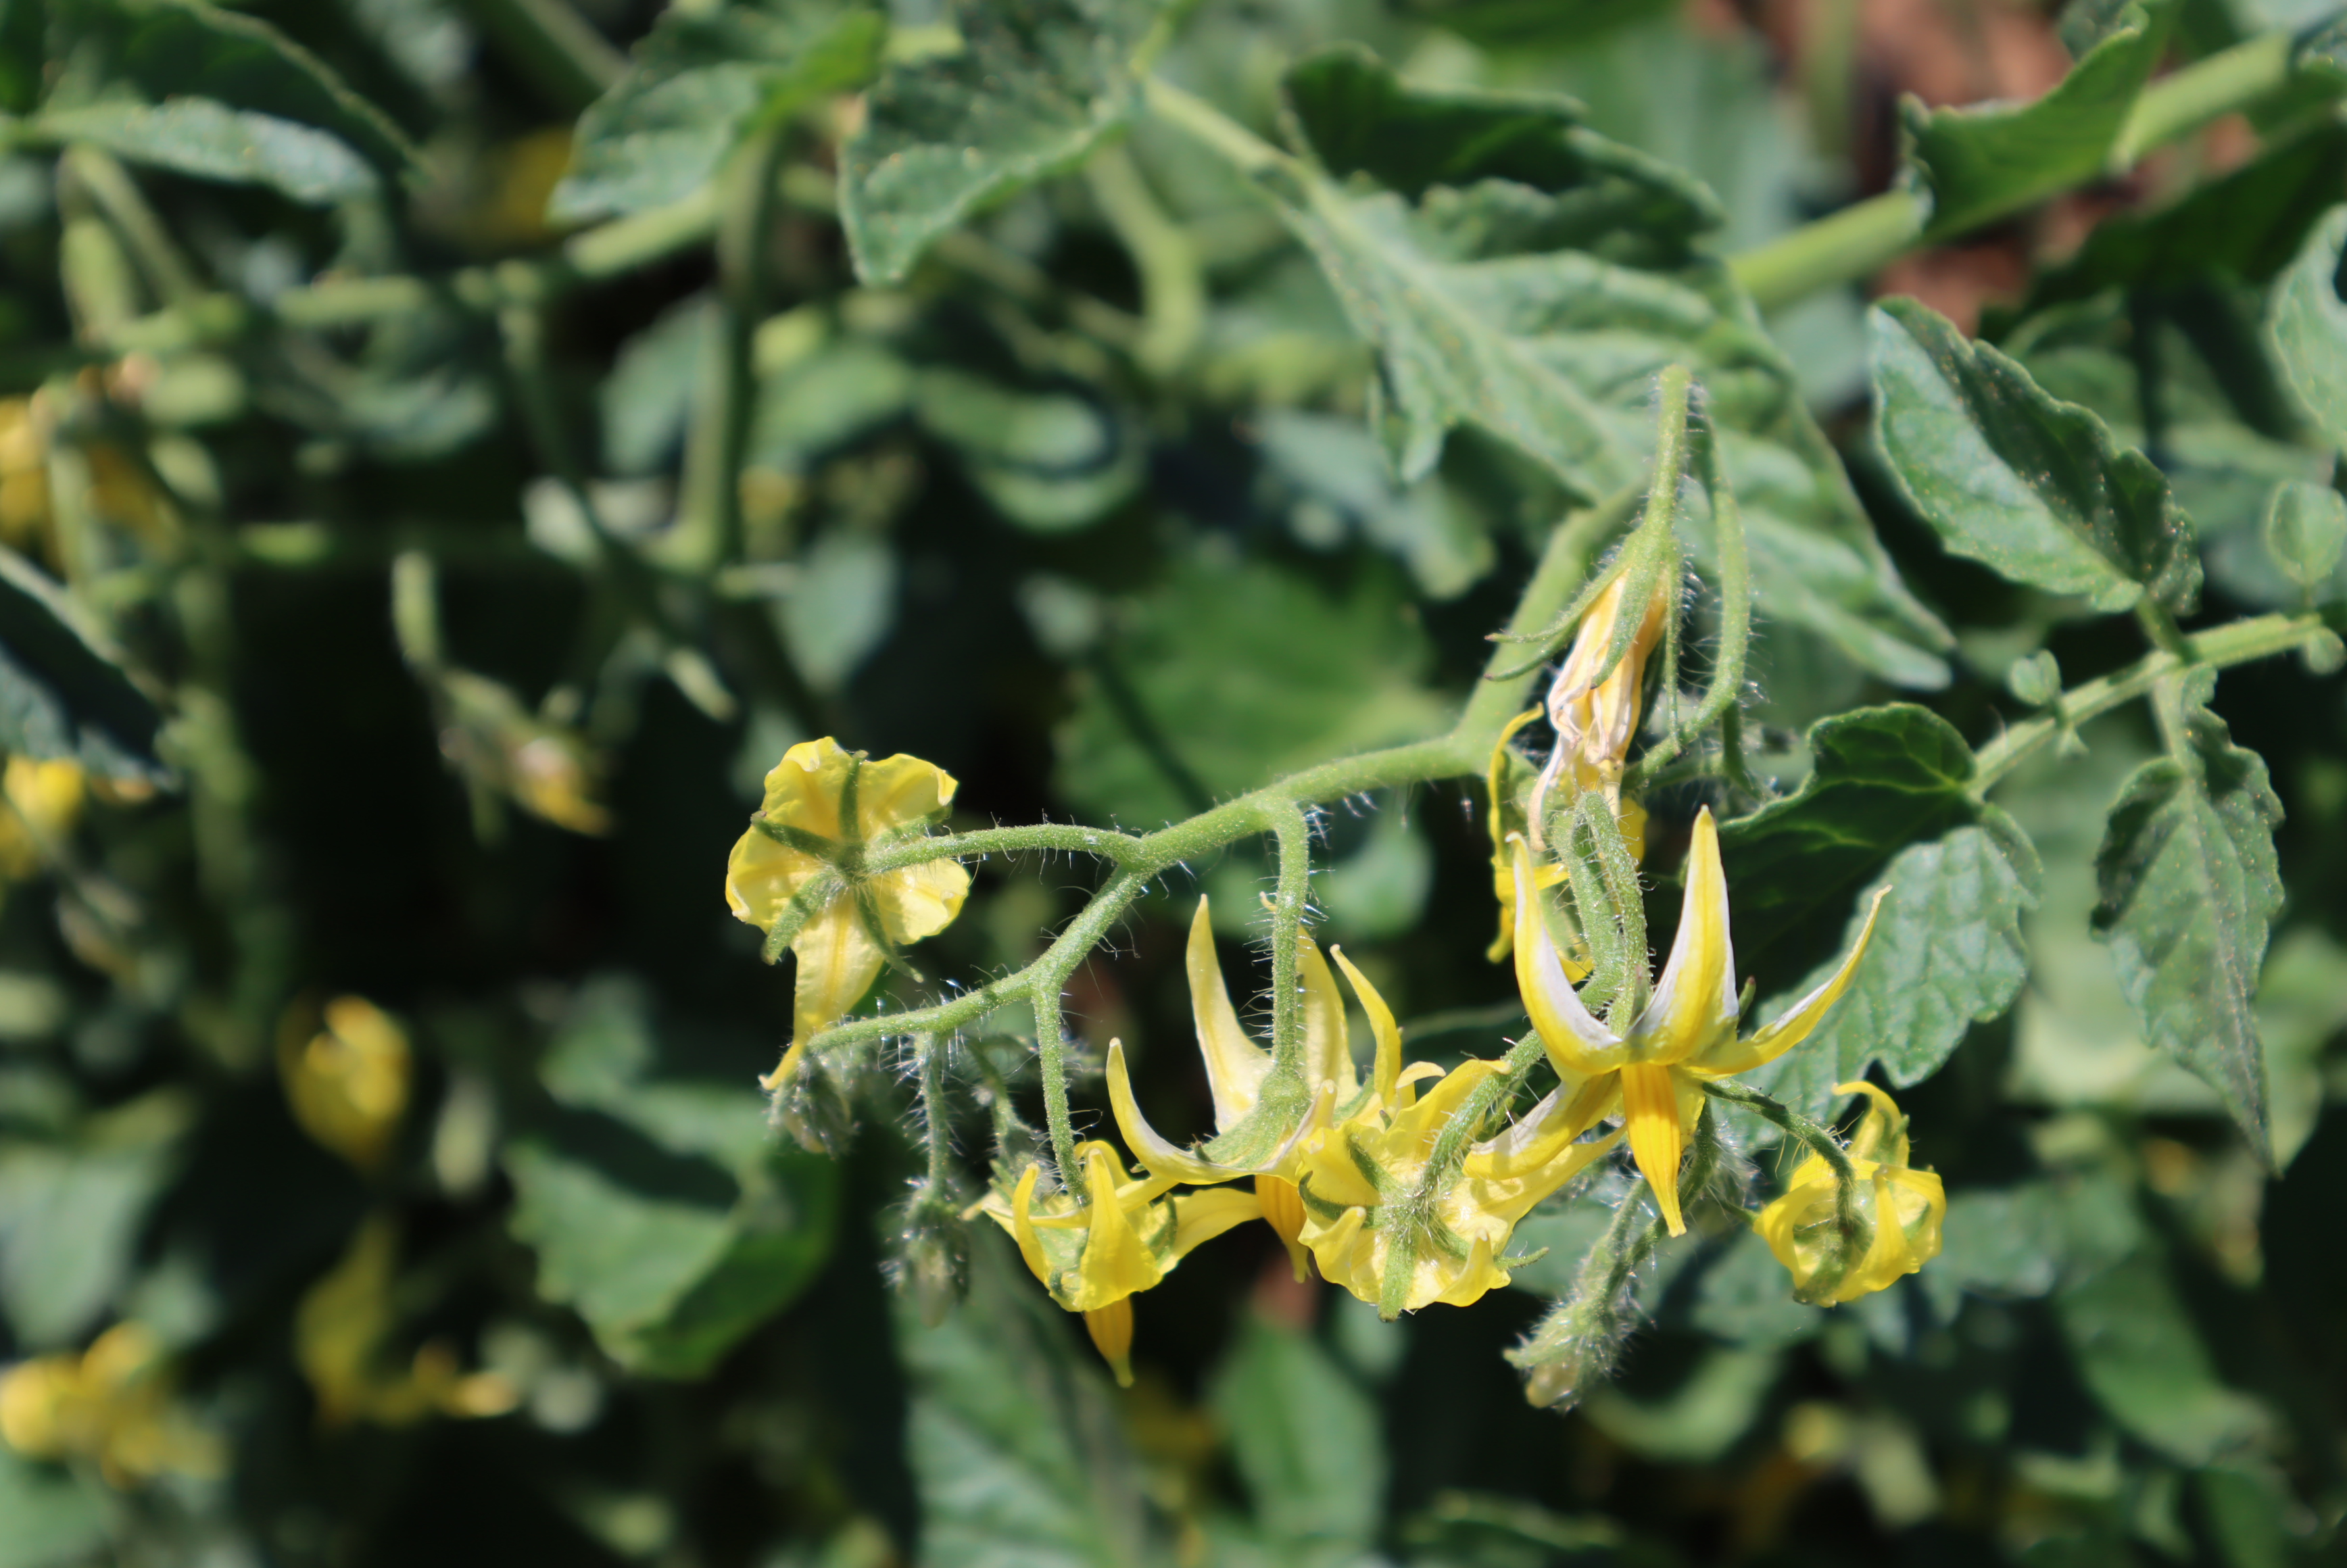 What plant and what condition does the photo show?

tomato, healthy
